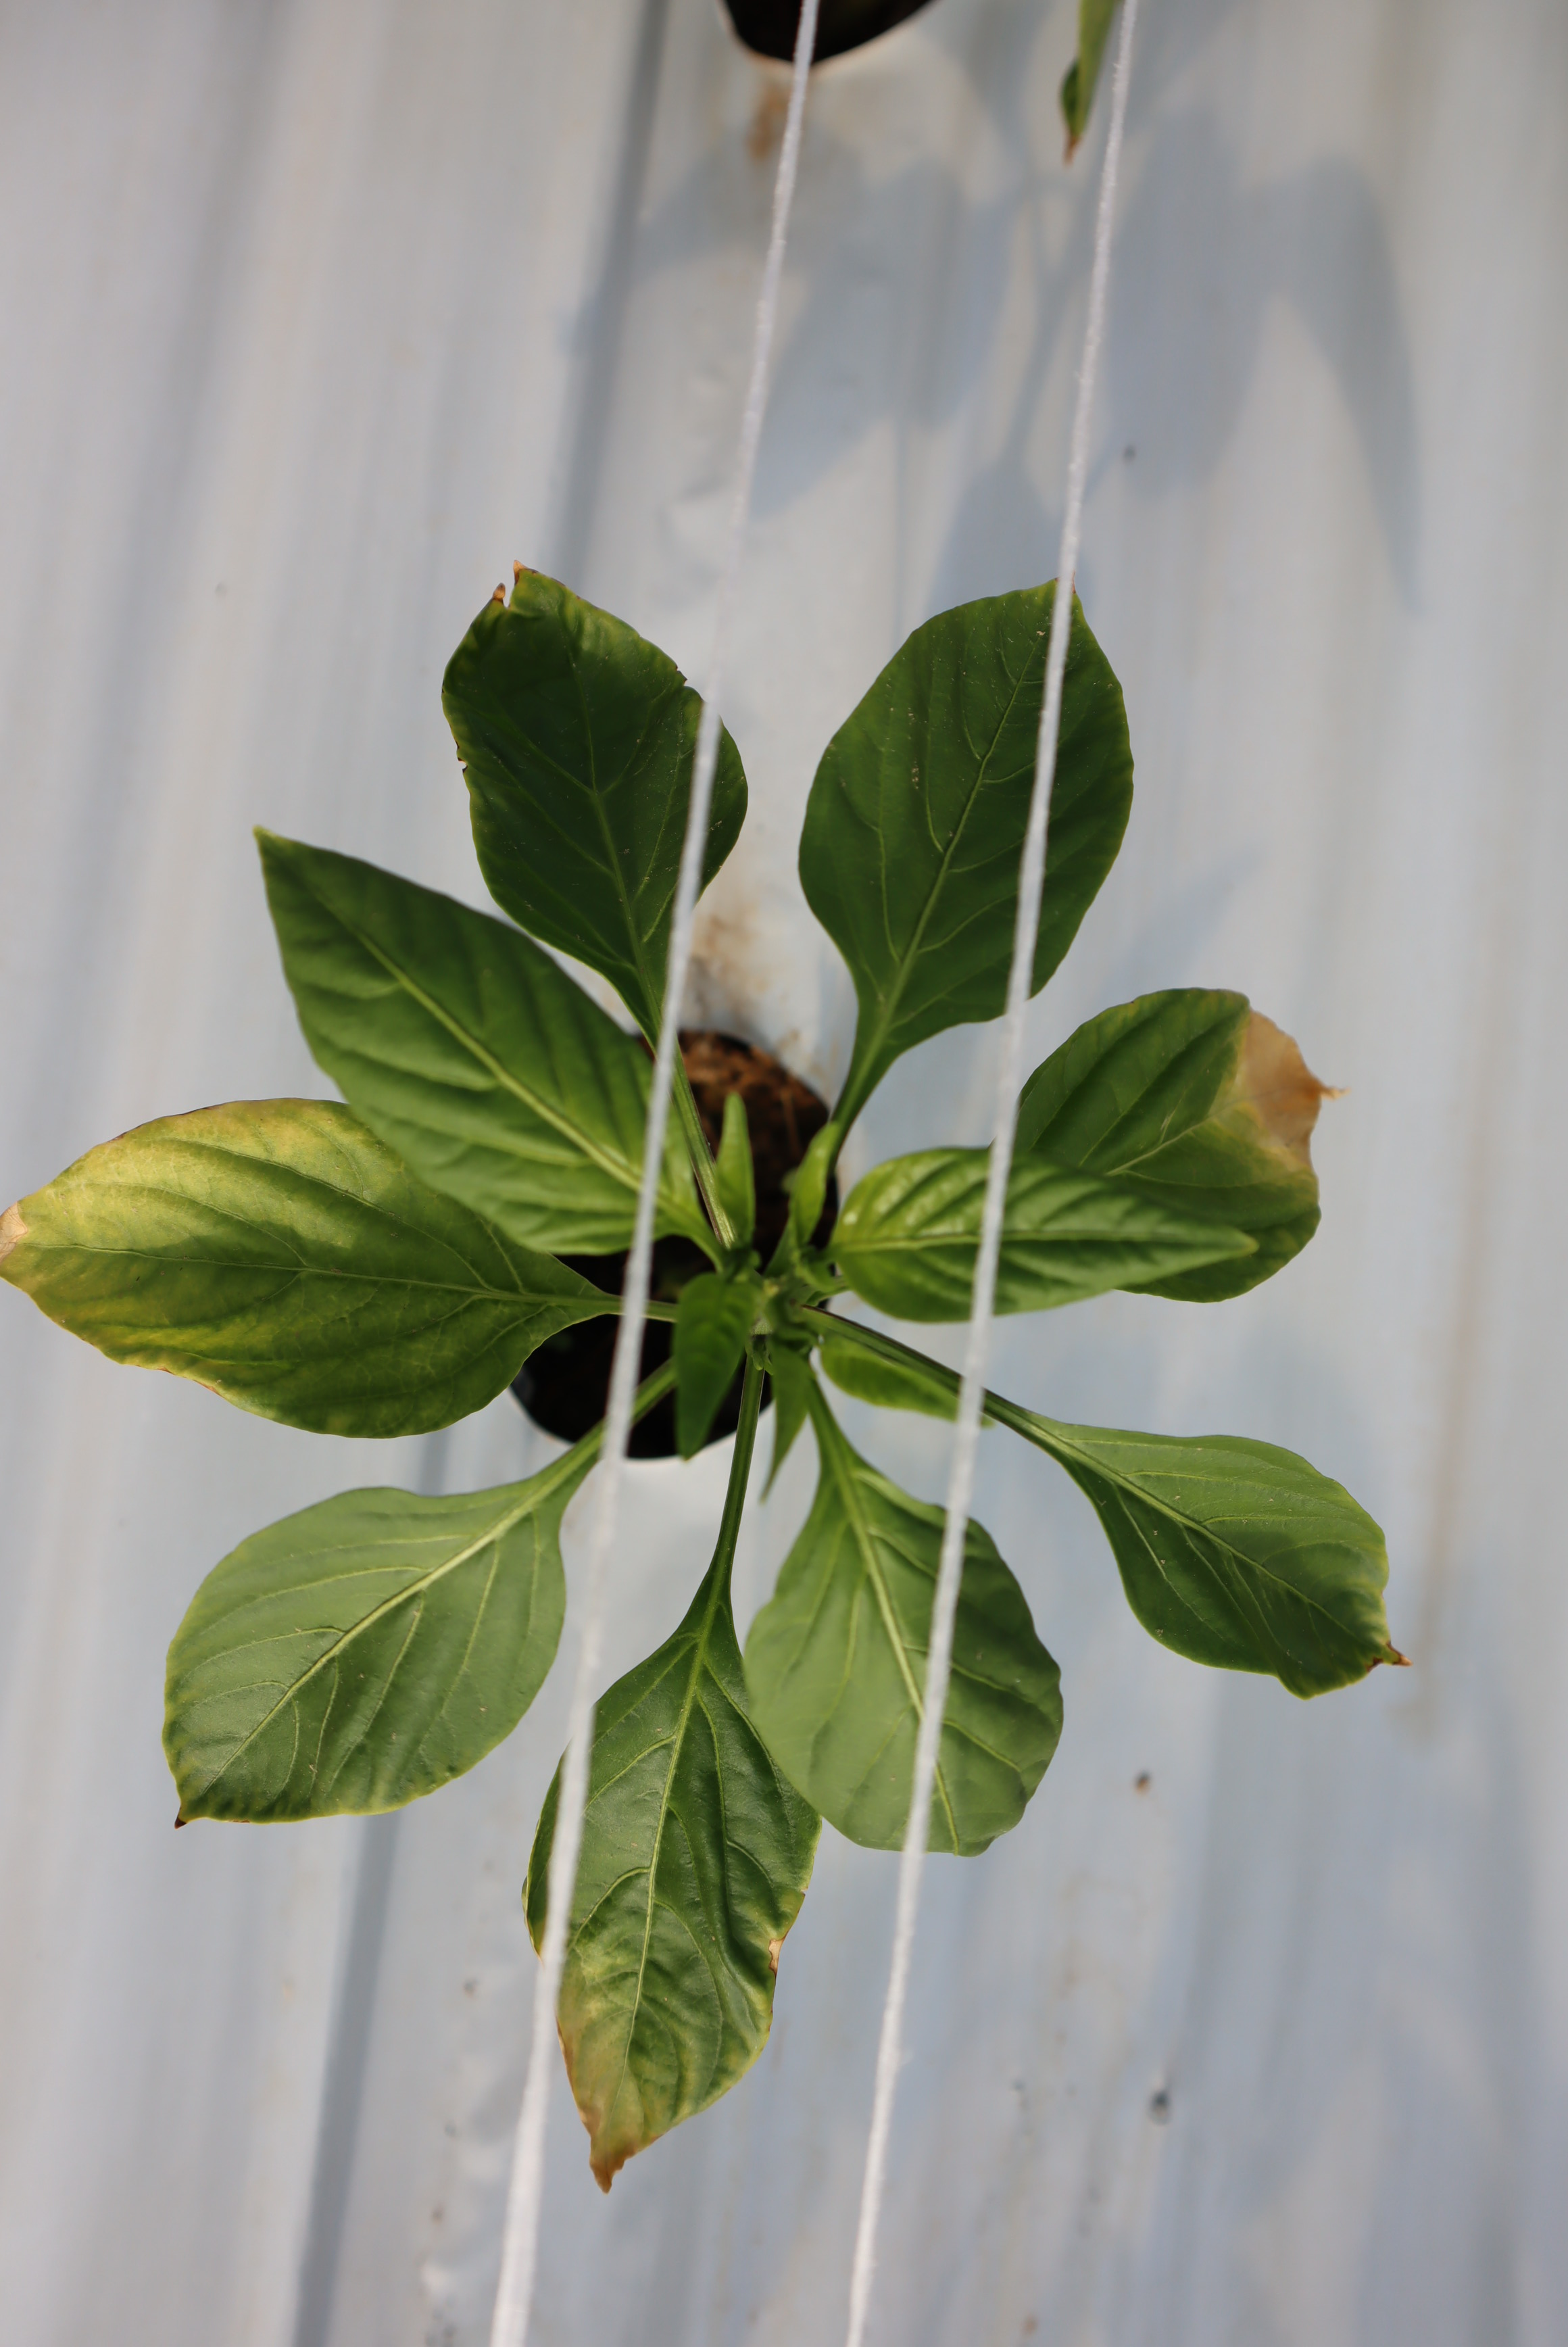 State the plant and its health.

bell pepper, soil salinity
